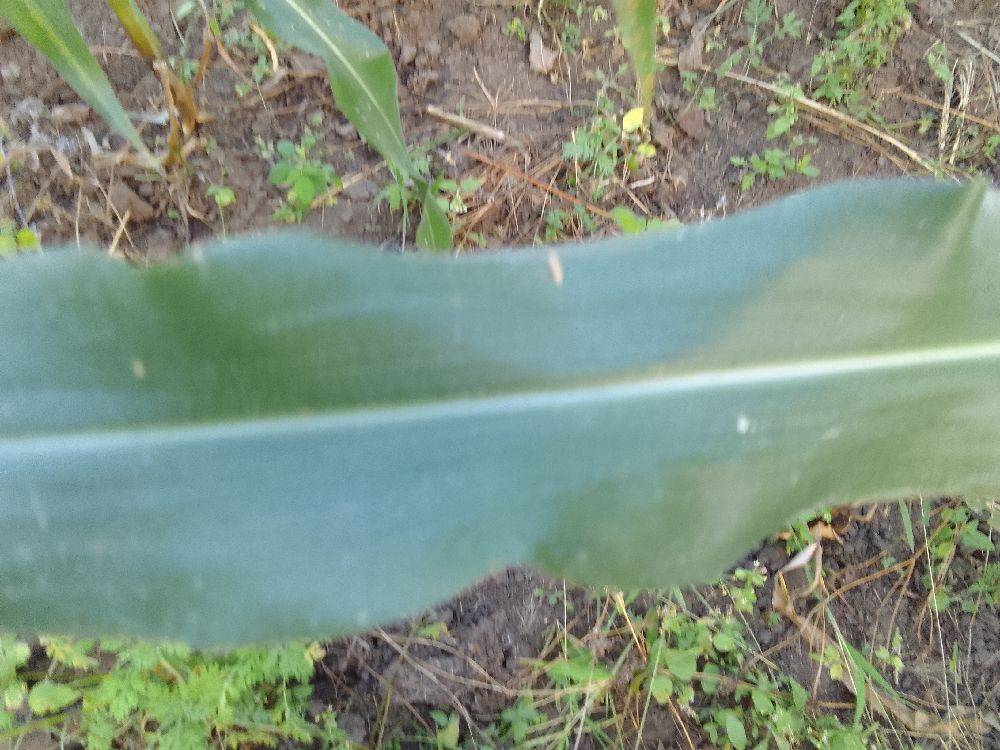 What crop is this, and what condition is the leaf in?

maize, healthy
